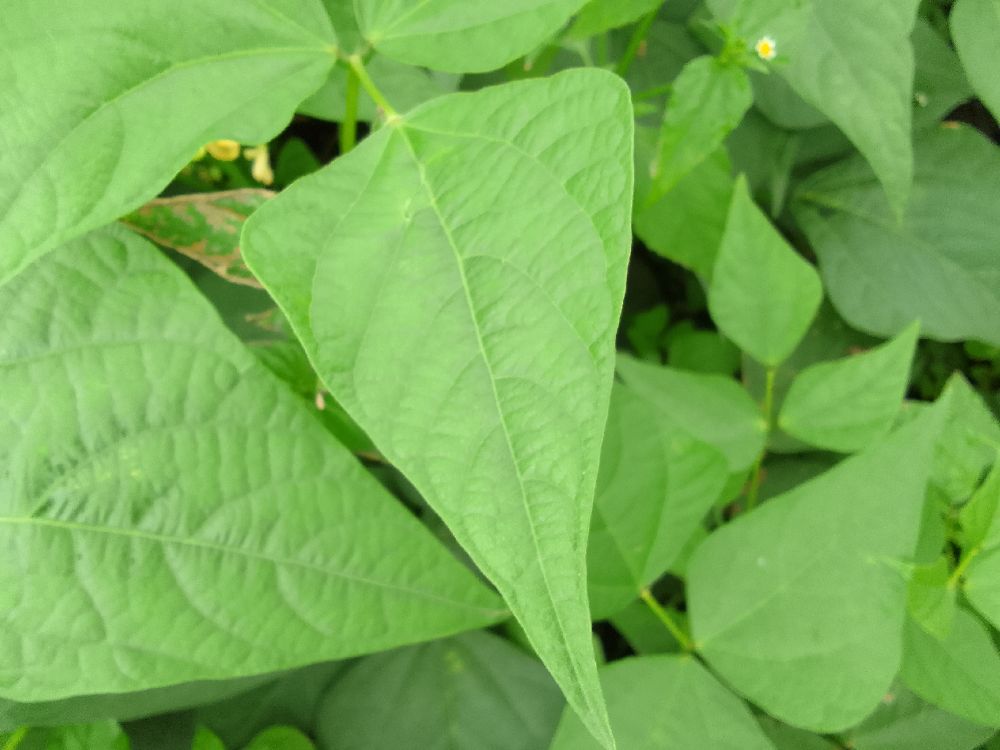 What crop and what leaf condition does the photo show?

common bean, healthy
